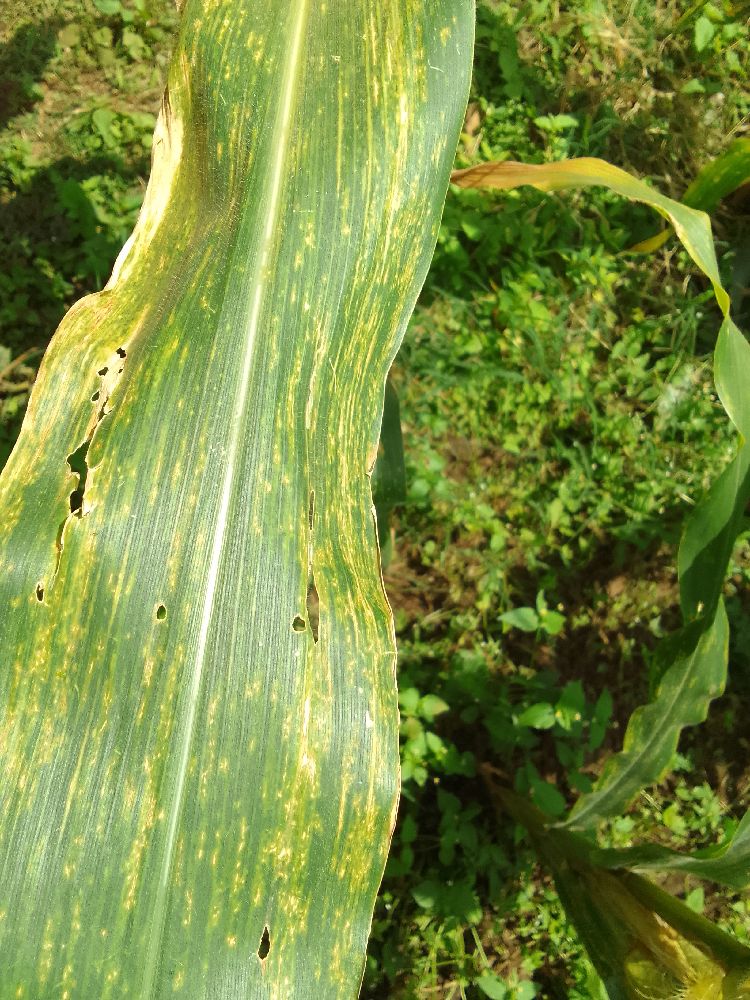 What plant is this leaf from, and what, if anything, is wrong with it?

maize, maize lethal necrosis
